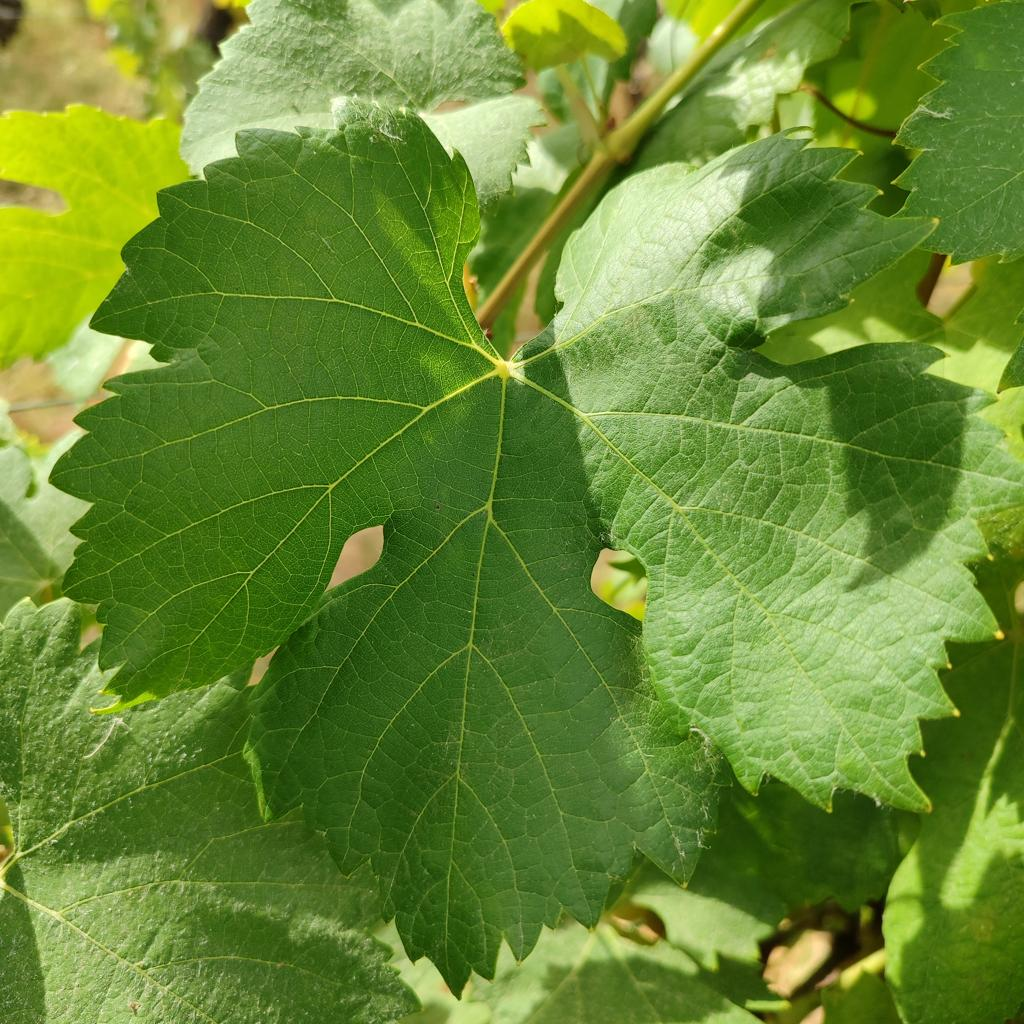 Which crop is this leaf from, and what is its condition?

grapevine, healthy
